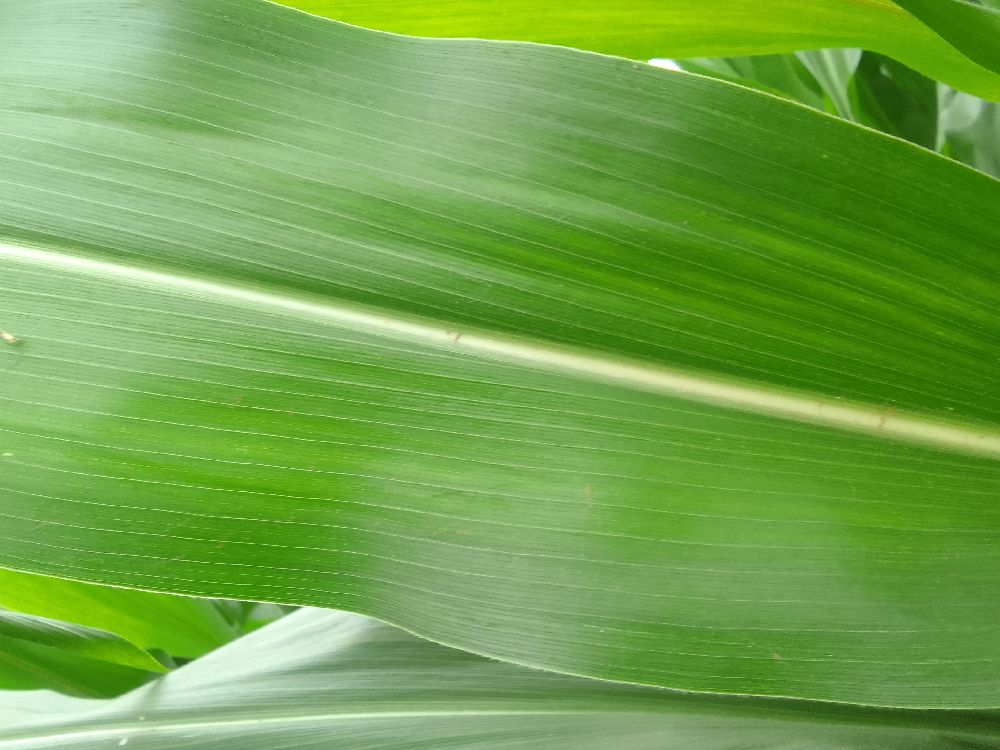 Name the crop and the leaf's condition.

maize, healthy
